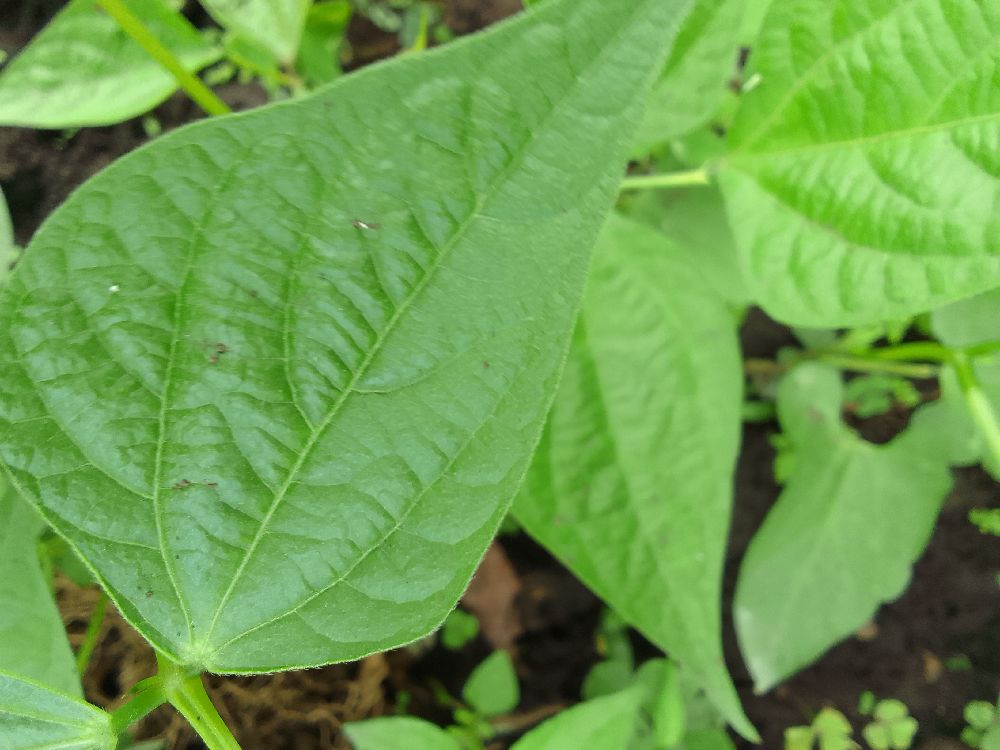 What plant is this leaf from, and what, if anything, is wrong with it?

common bean, healthy
